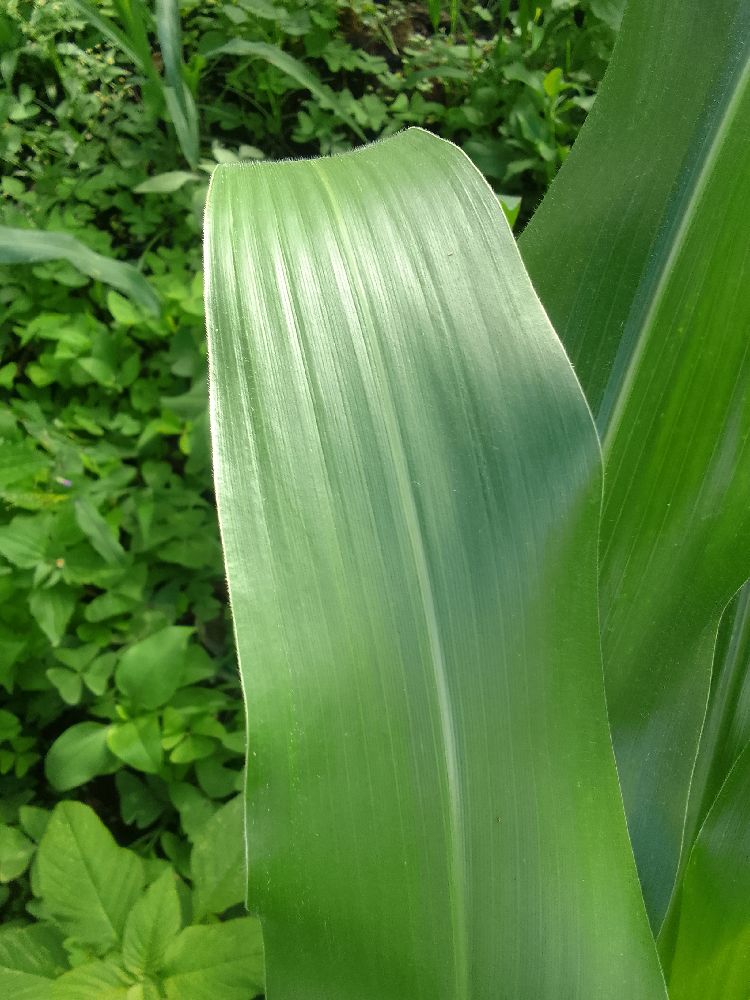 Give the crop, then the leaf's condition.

maize, healthy
